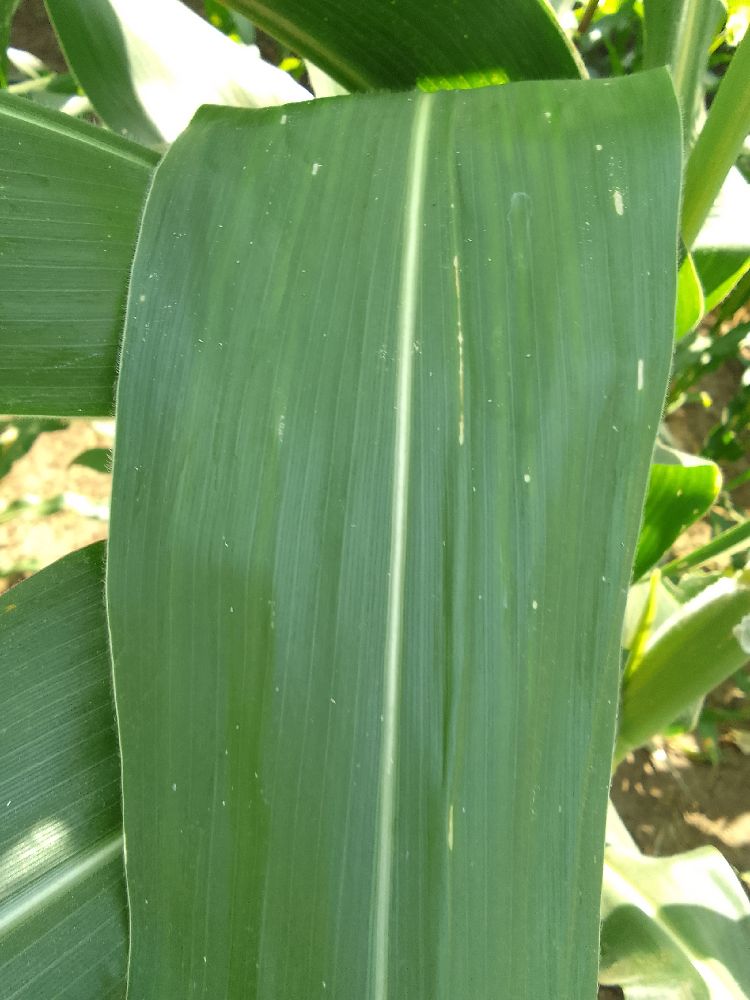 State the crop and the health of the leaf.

maize, healthy
